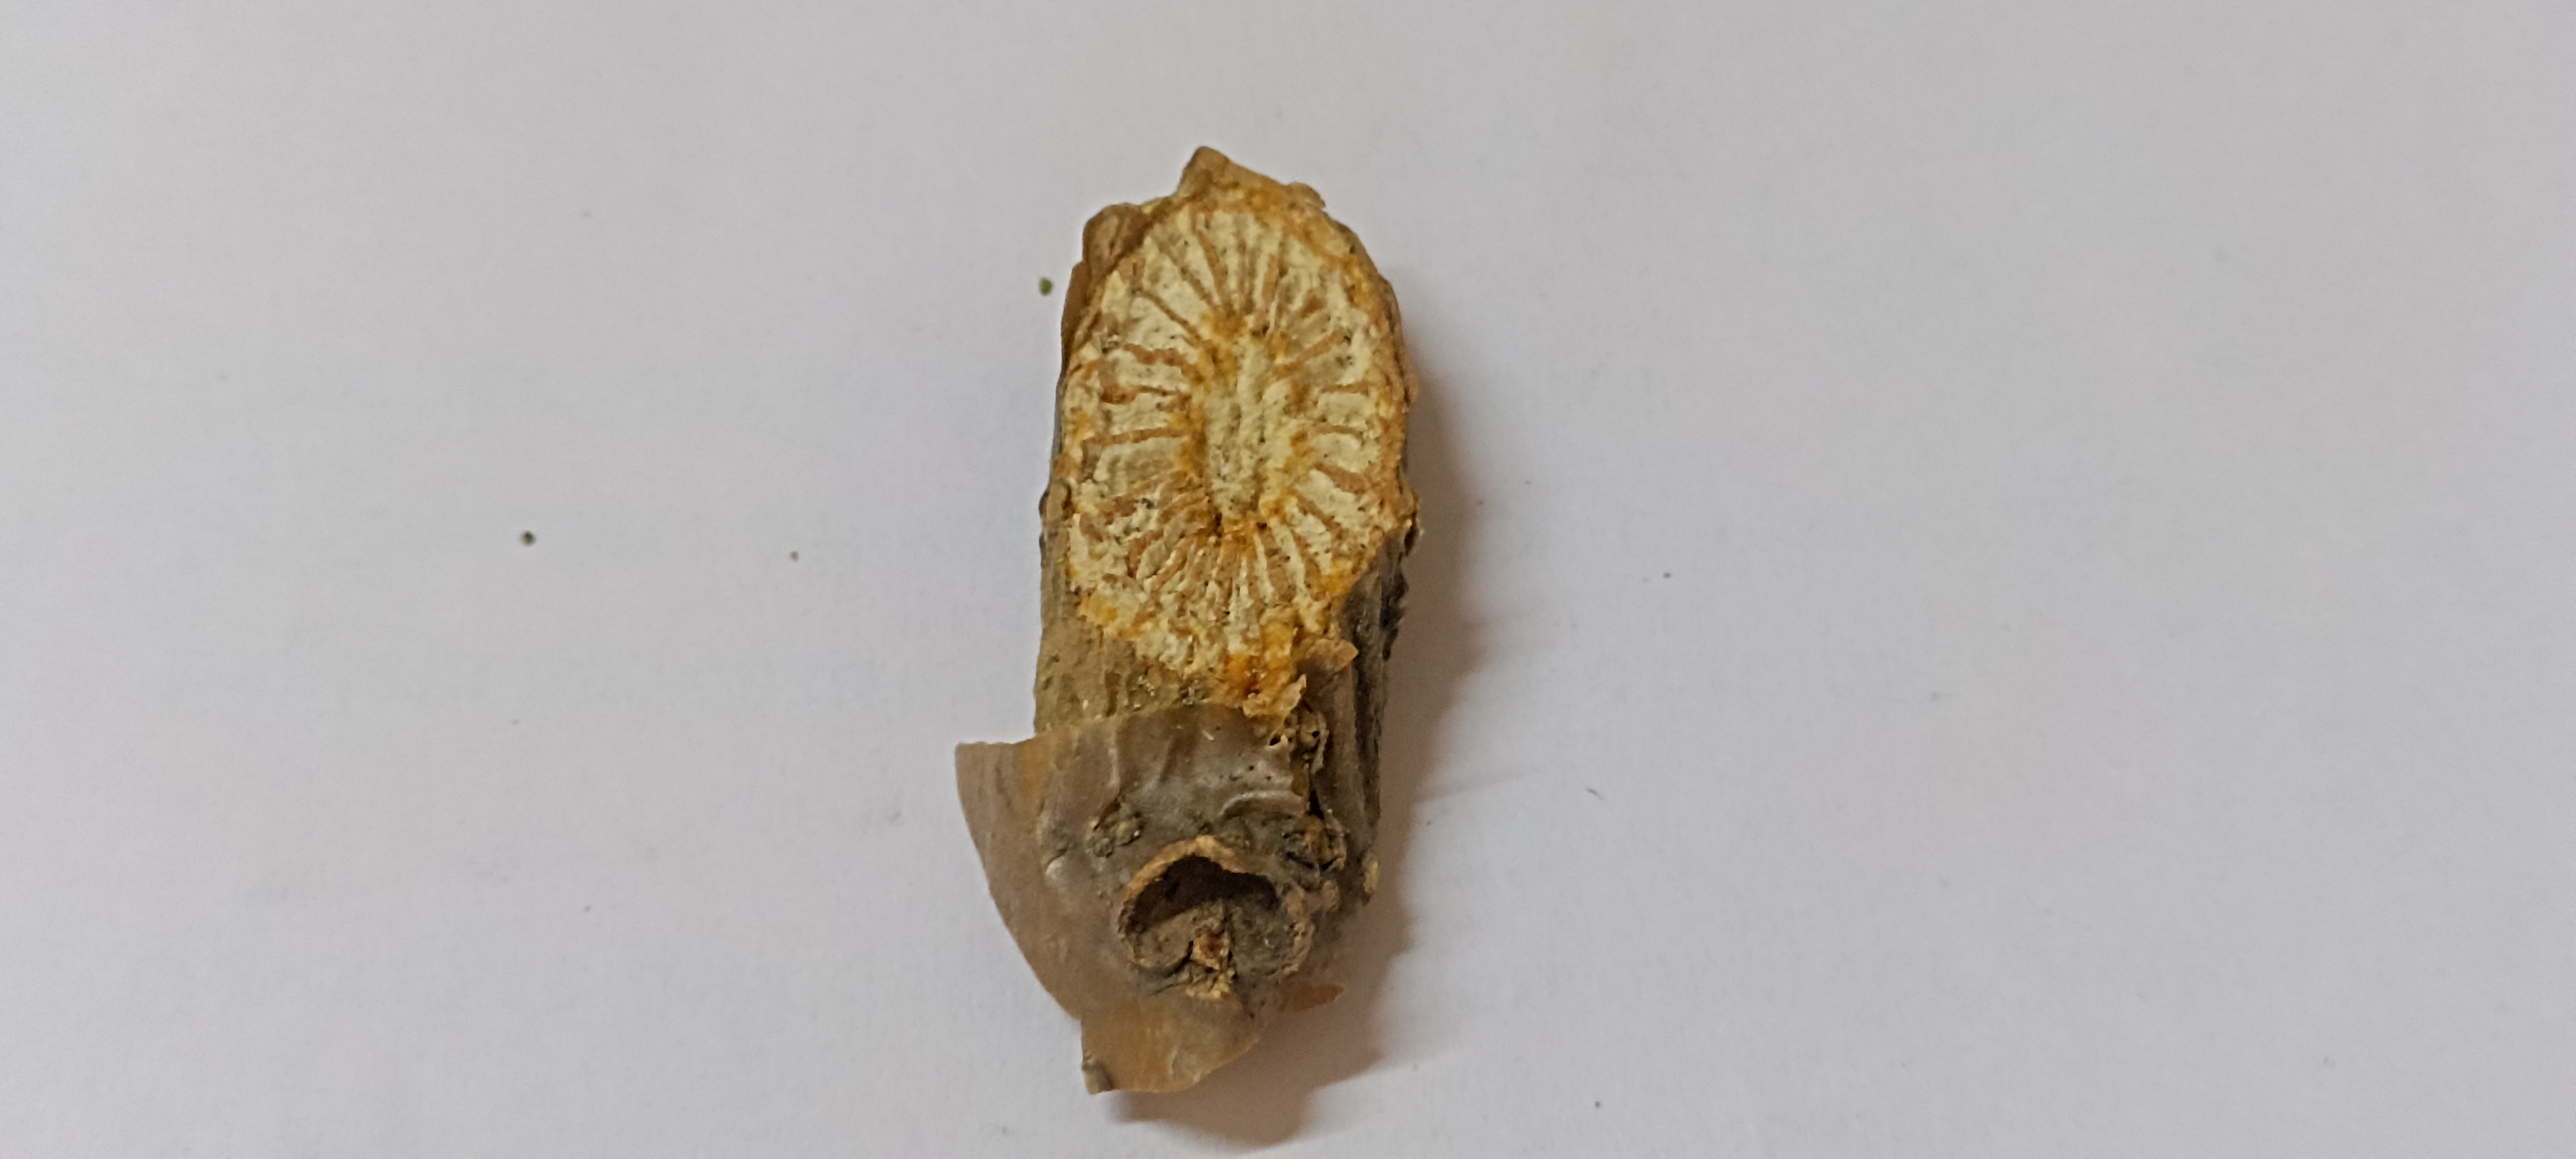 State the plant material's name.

gulvel
